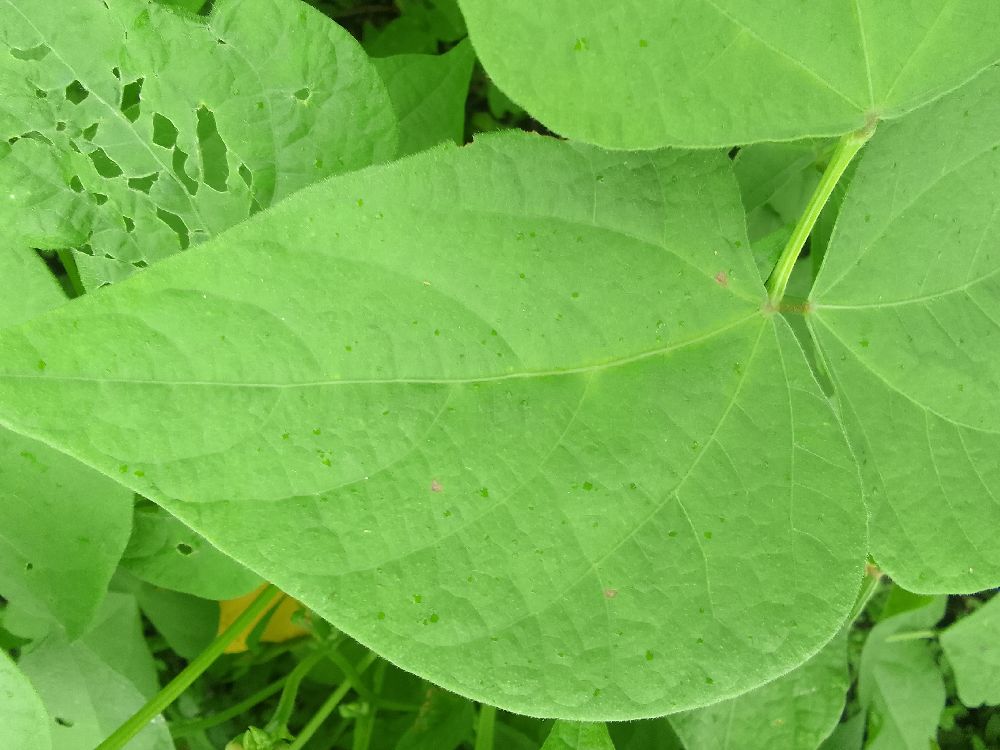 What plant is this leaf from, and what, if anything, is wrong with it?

common bean, healthy
